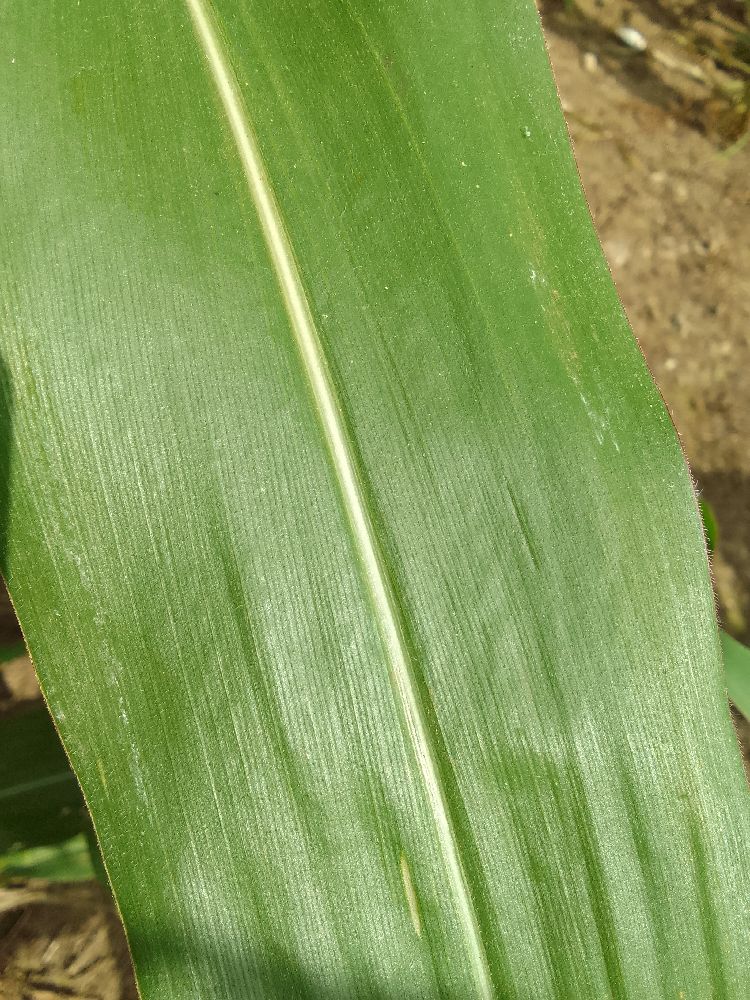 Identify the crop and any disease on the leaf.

maize, healthy
